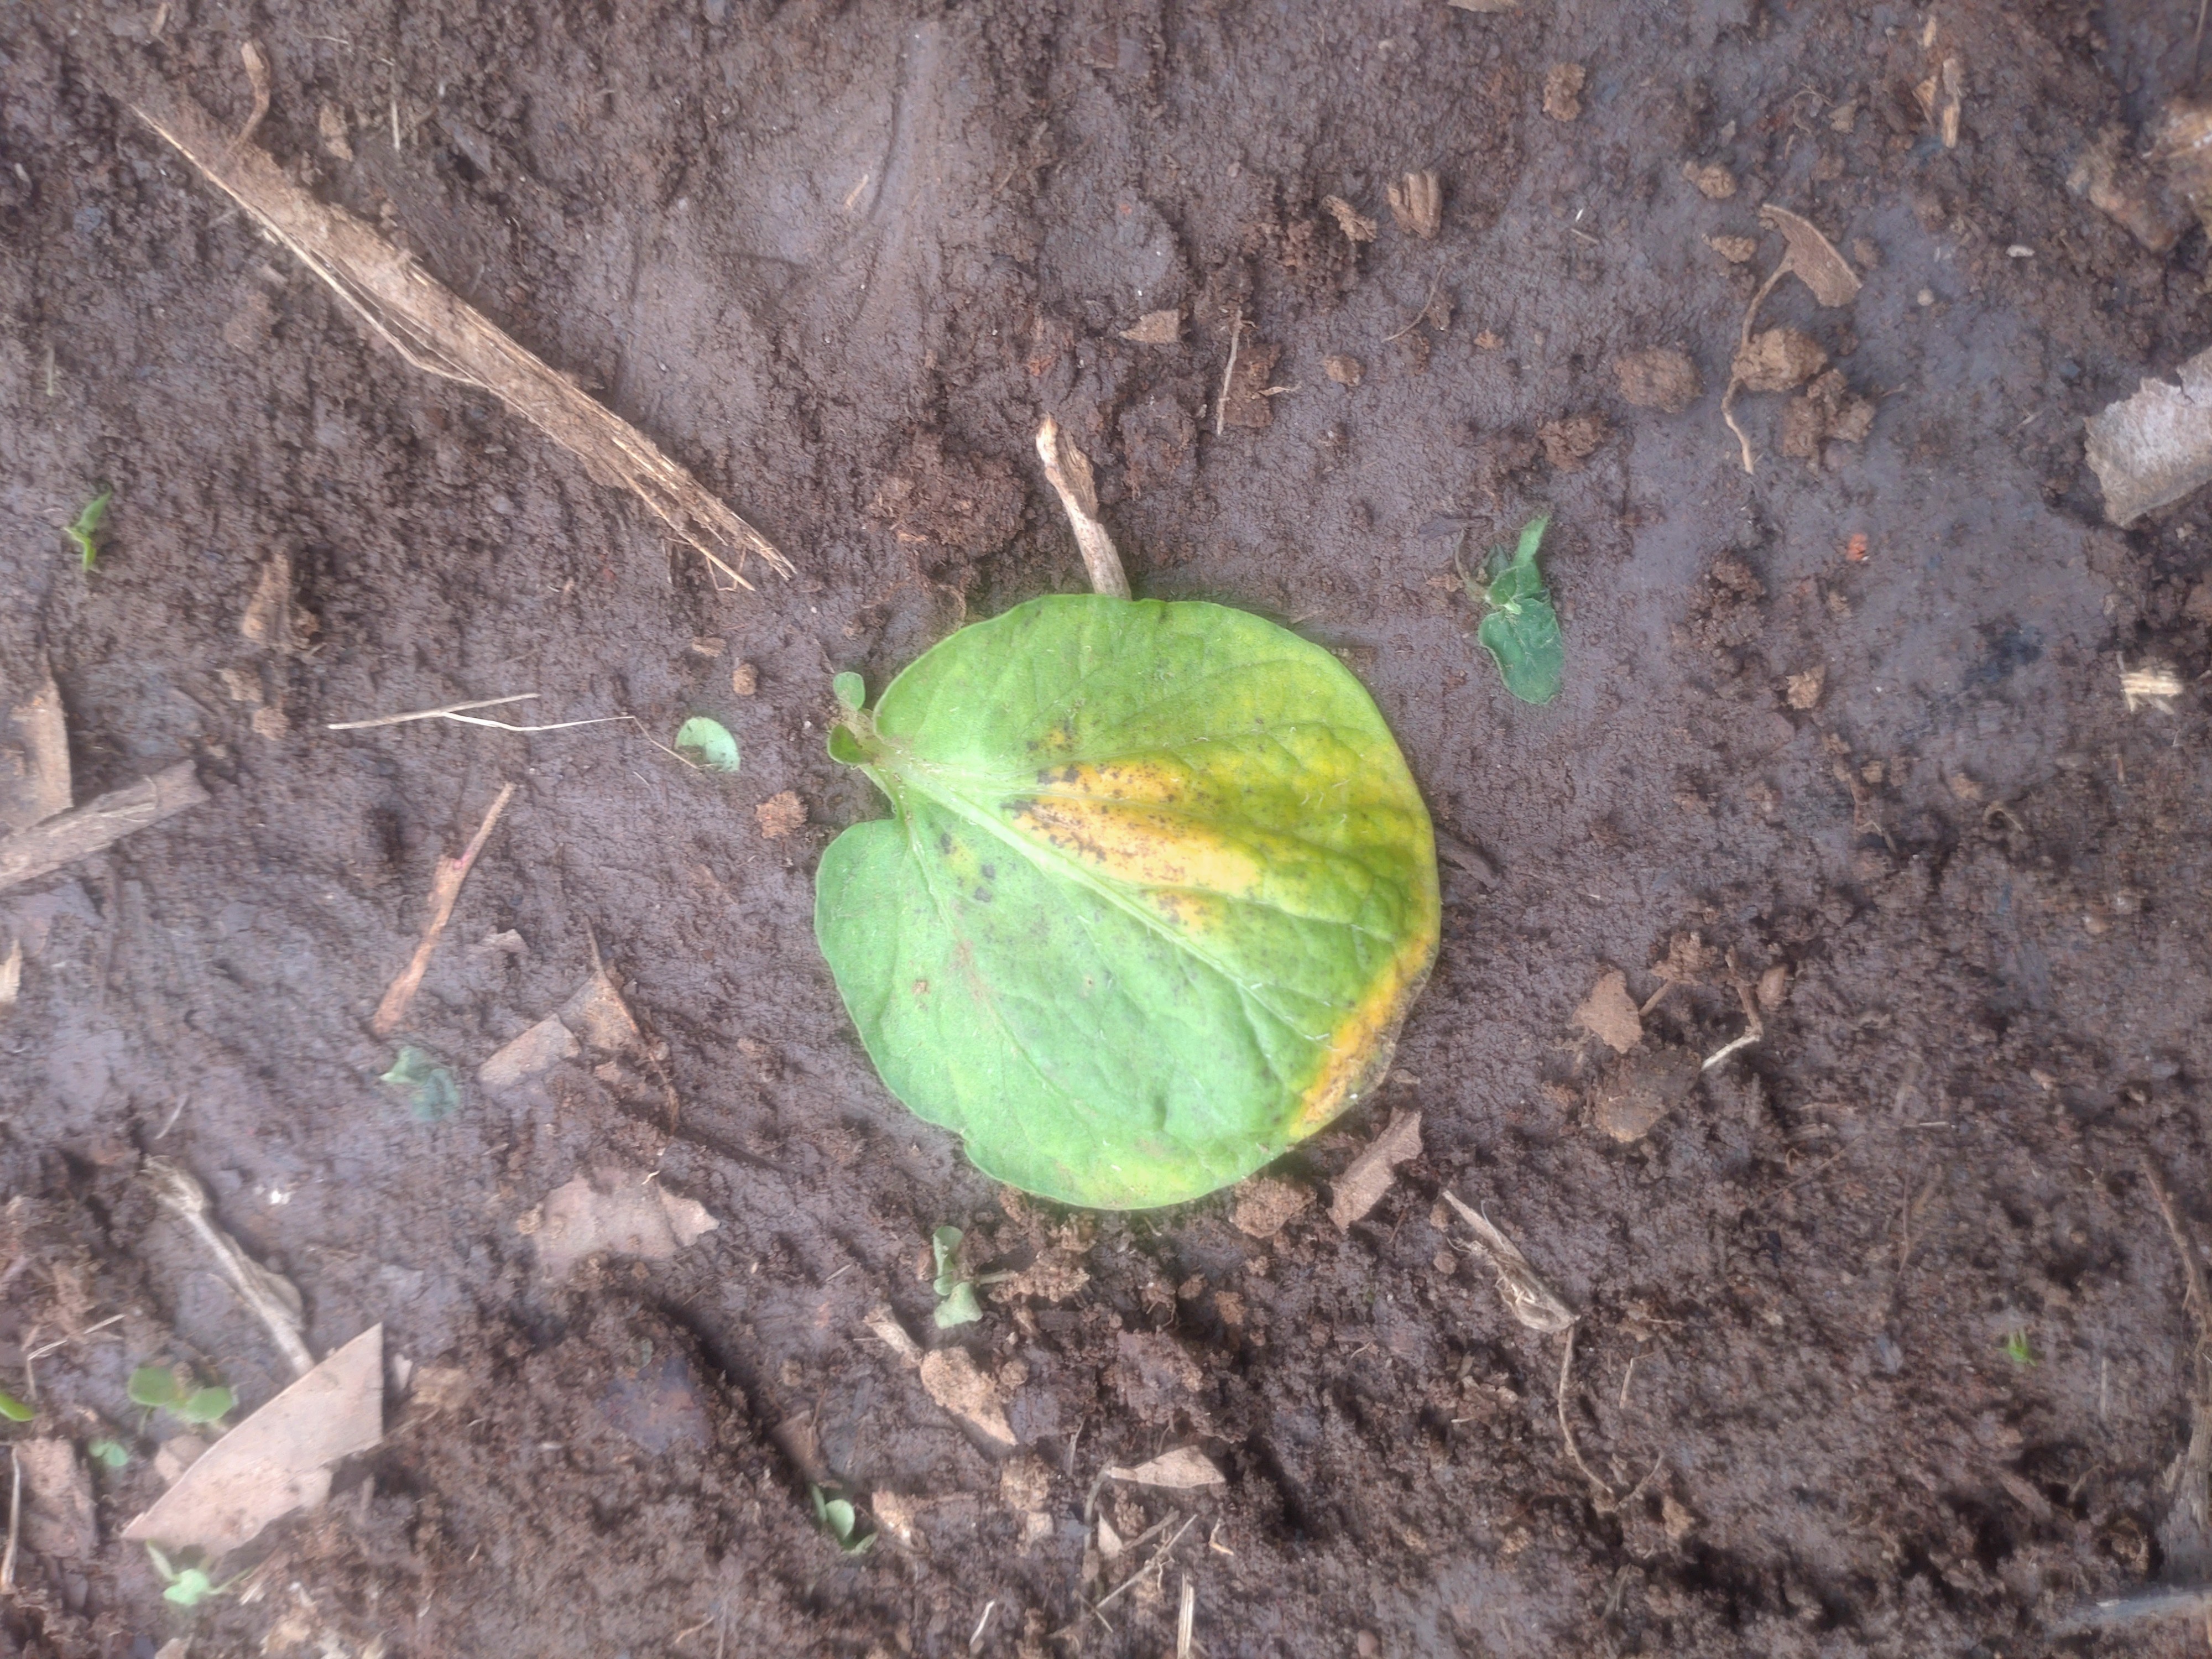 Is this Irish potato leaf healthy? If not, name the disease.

late blight
